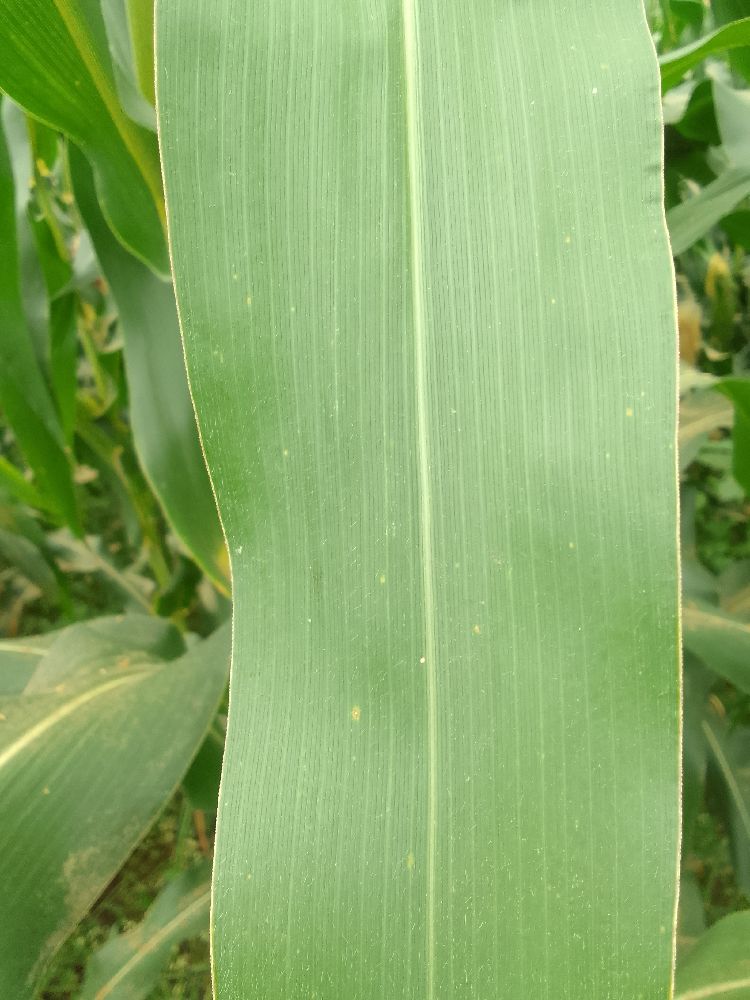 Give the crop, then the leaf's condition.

maize, healthy
